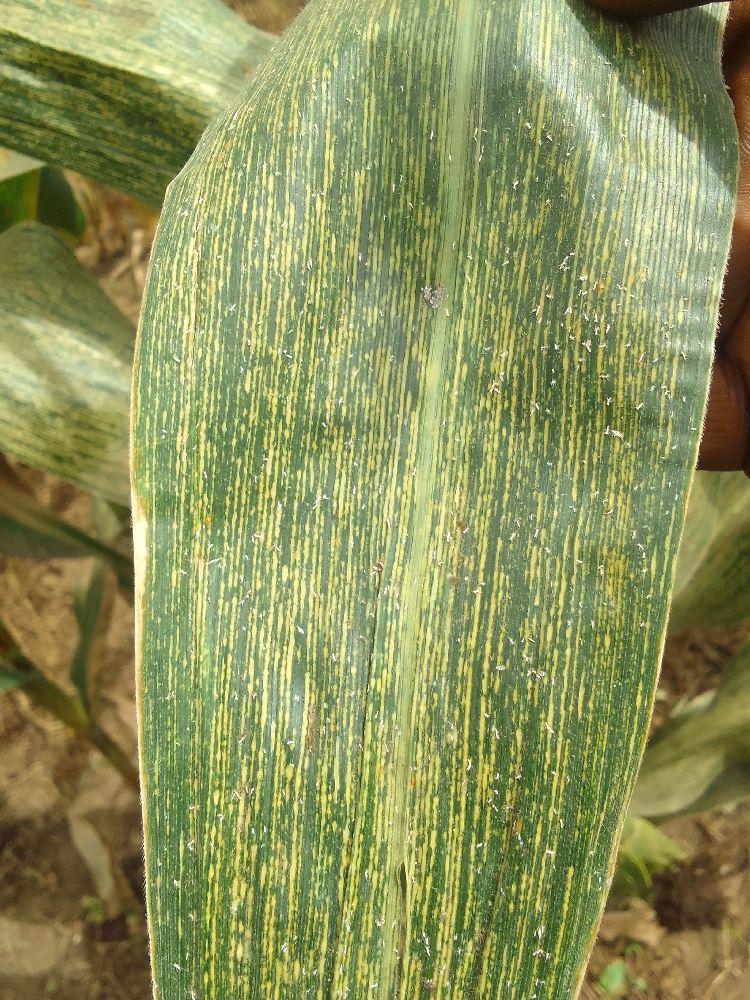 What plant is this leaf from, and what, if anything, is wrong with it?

maize, maize streak virus
